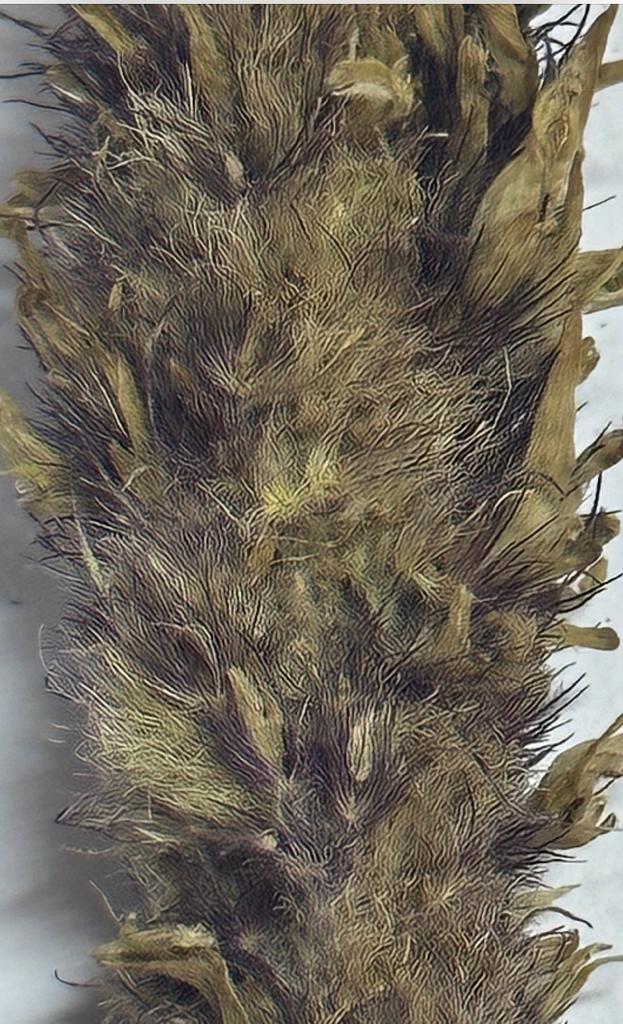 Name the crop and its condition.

pearl millet, sclerospora graminicola
